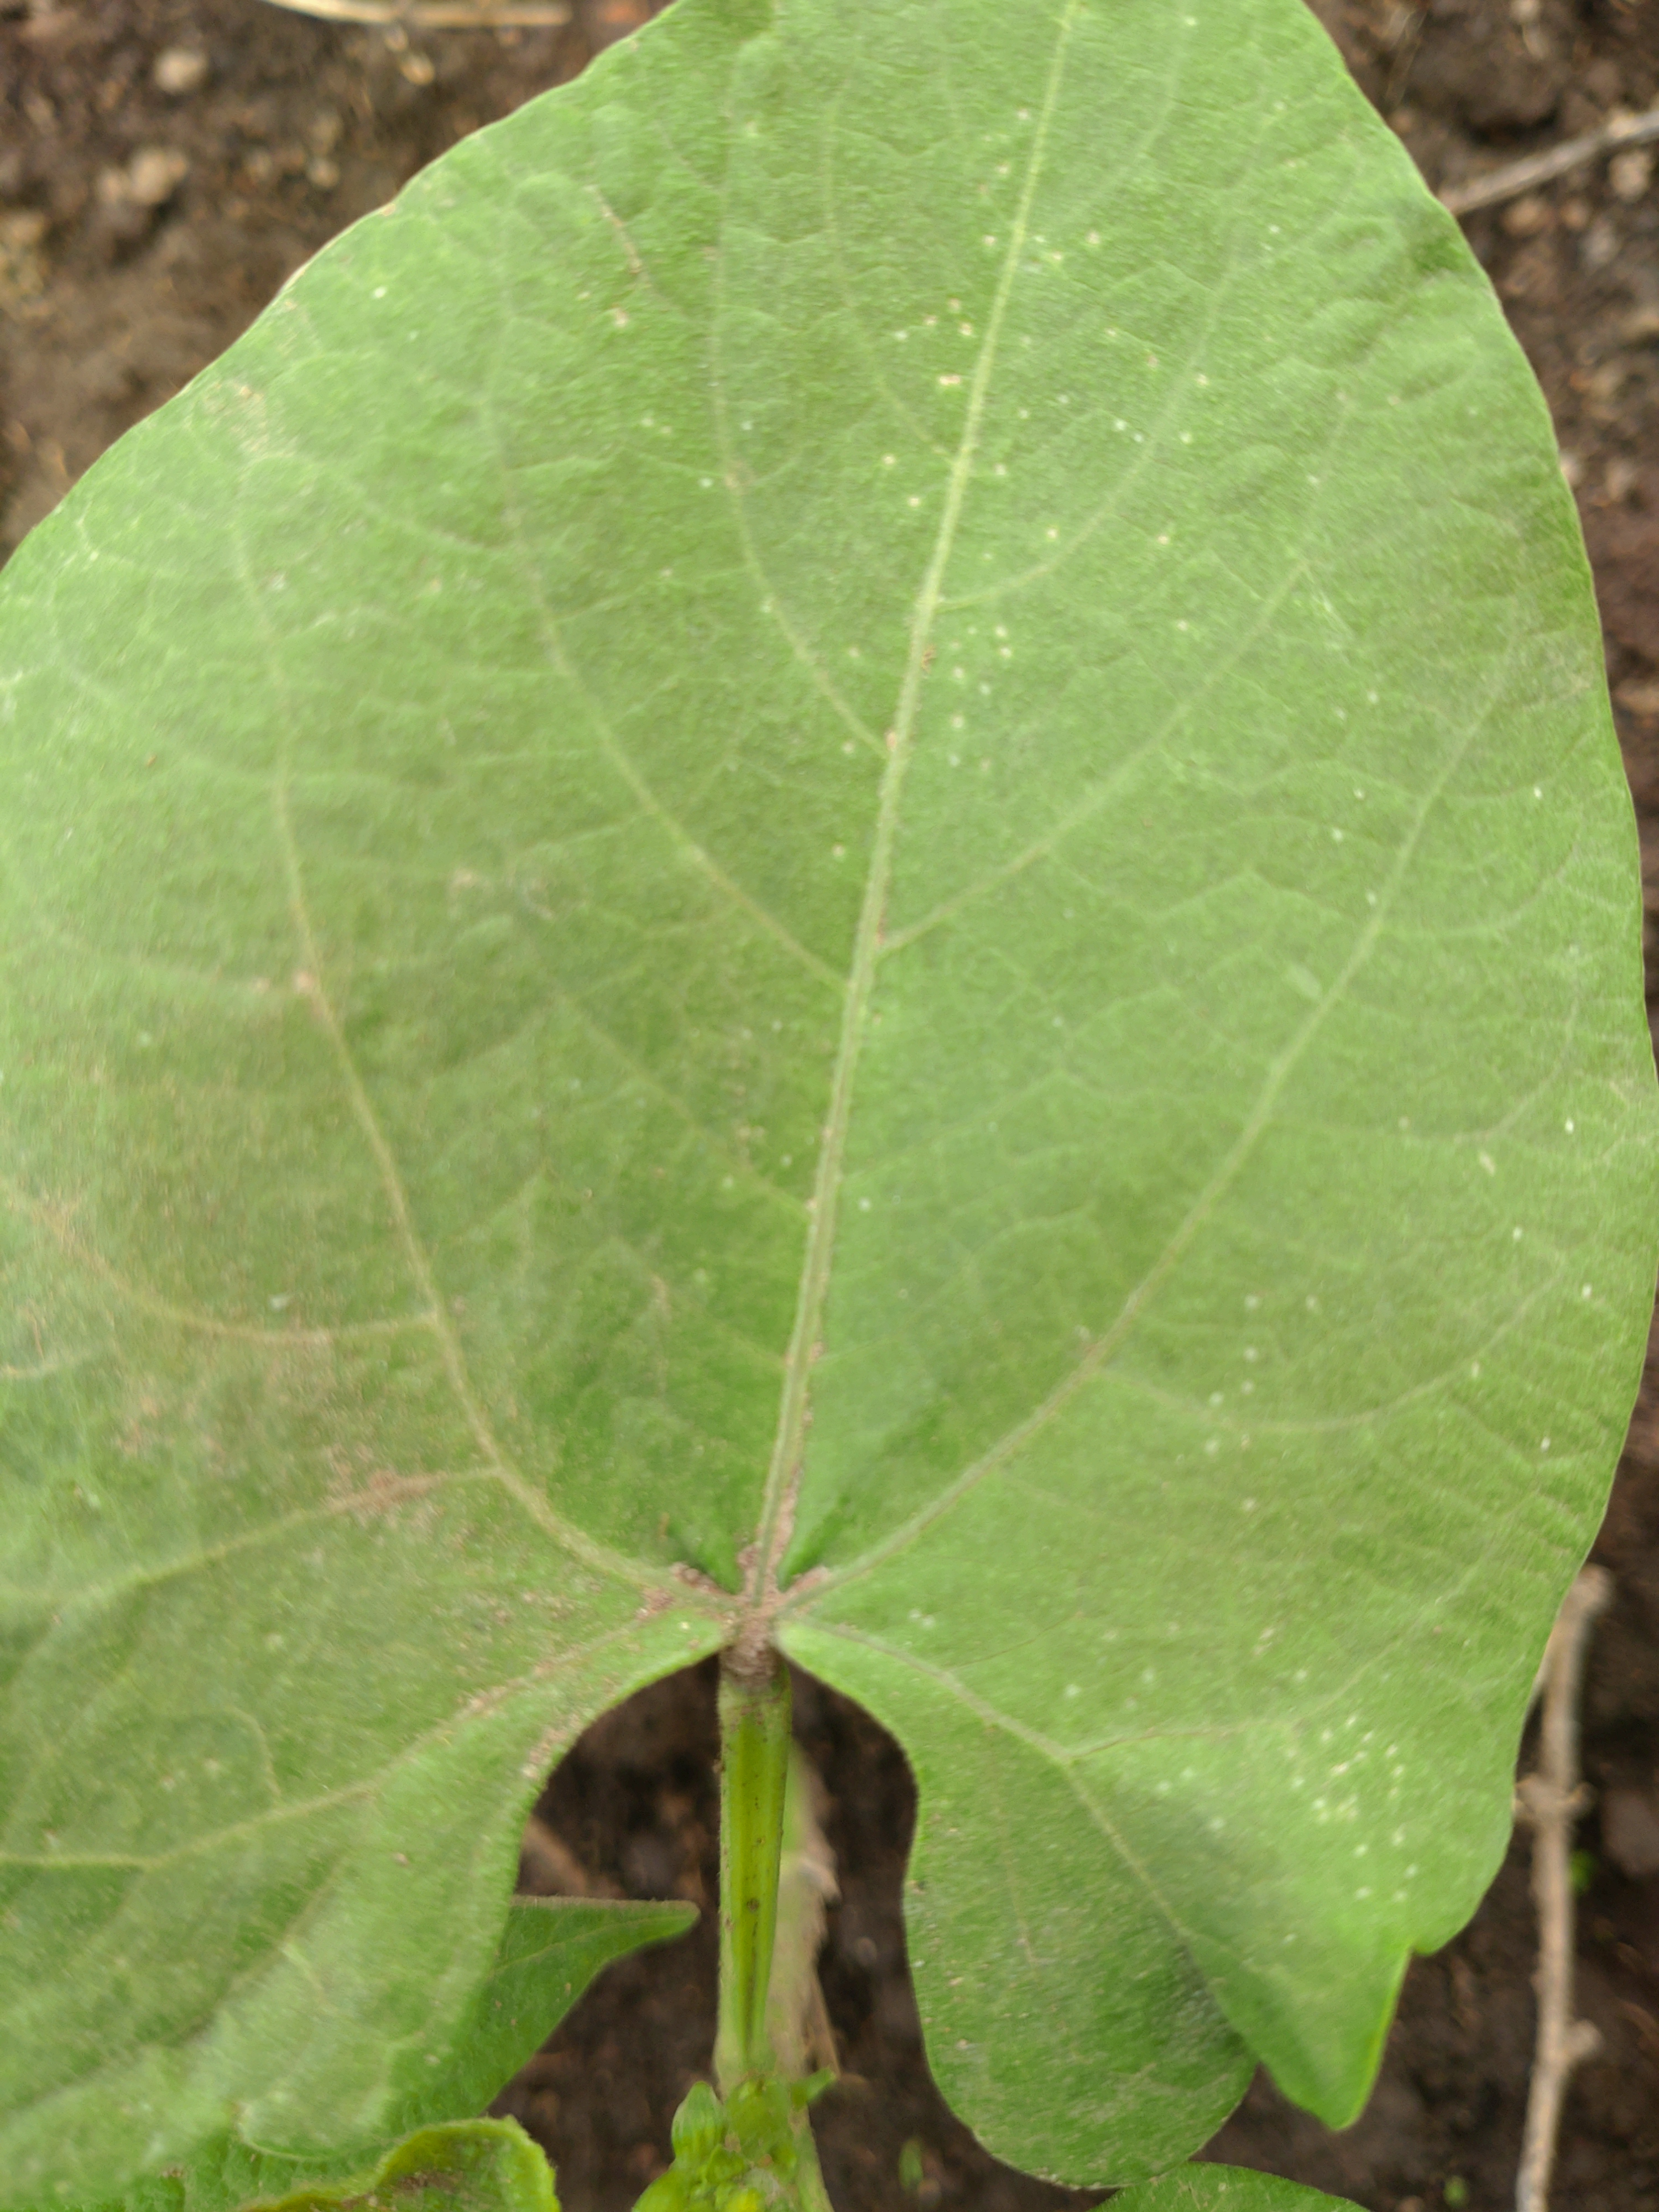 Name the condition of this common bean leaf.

healthy
